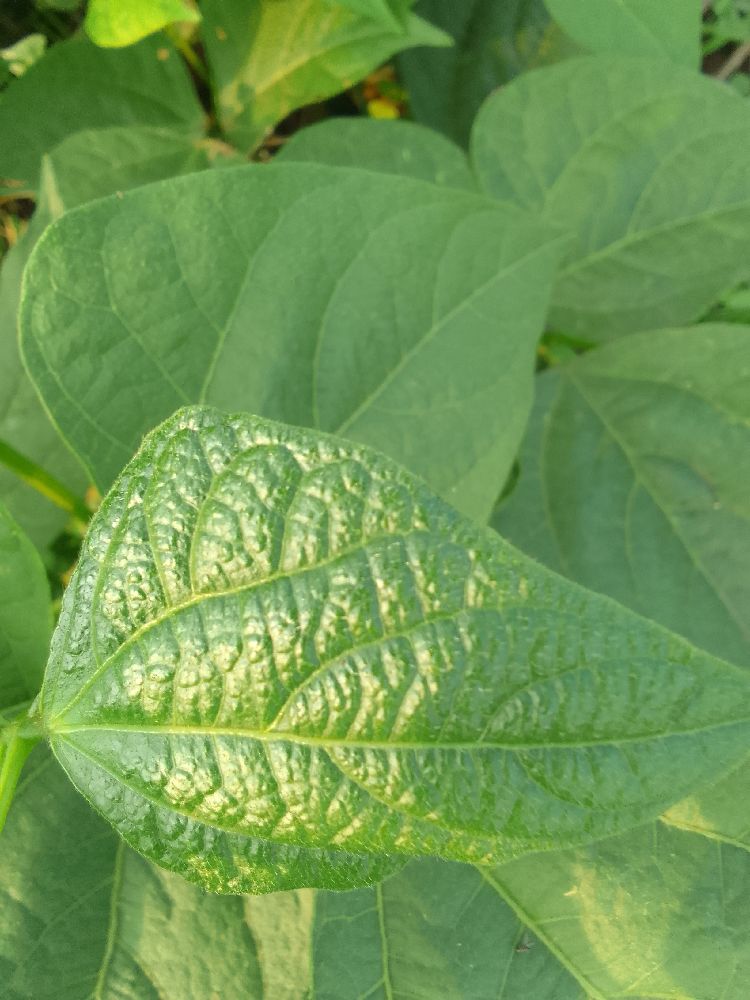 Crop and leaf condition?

common bean, healthy
